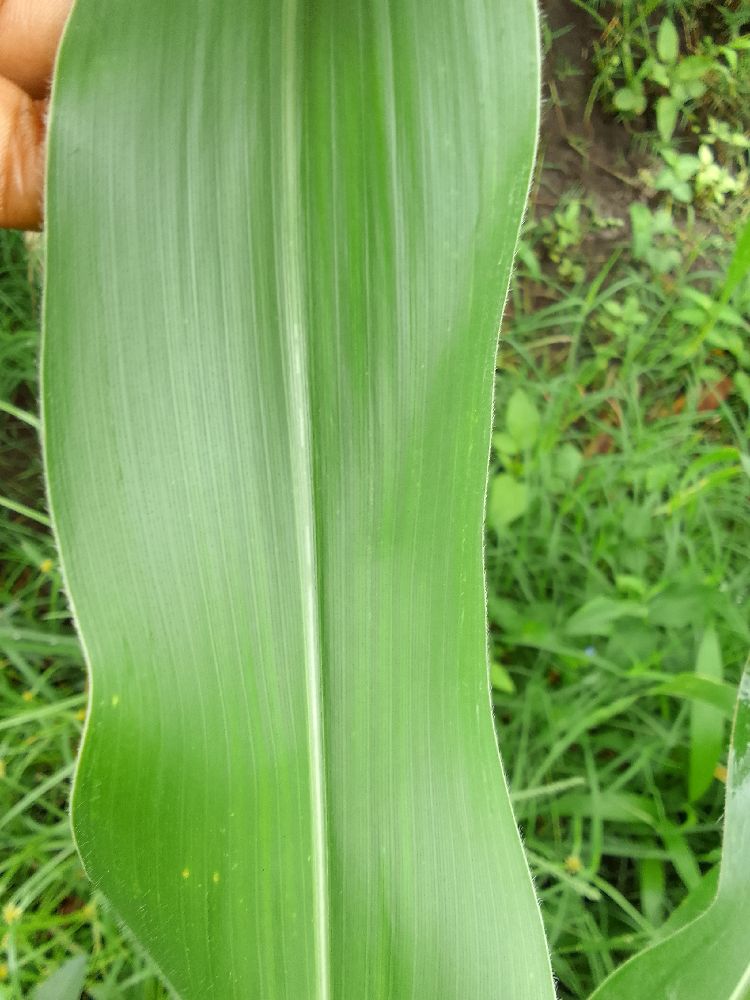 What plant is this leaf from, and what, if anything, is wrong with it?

maize, healthy
